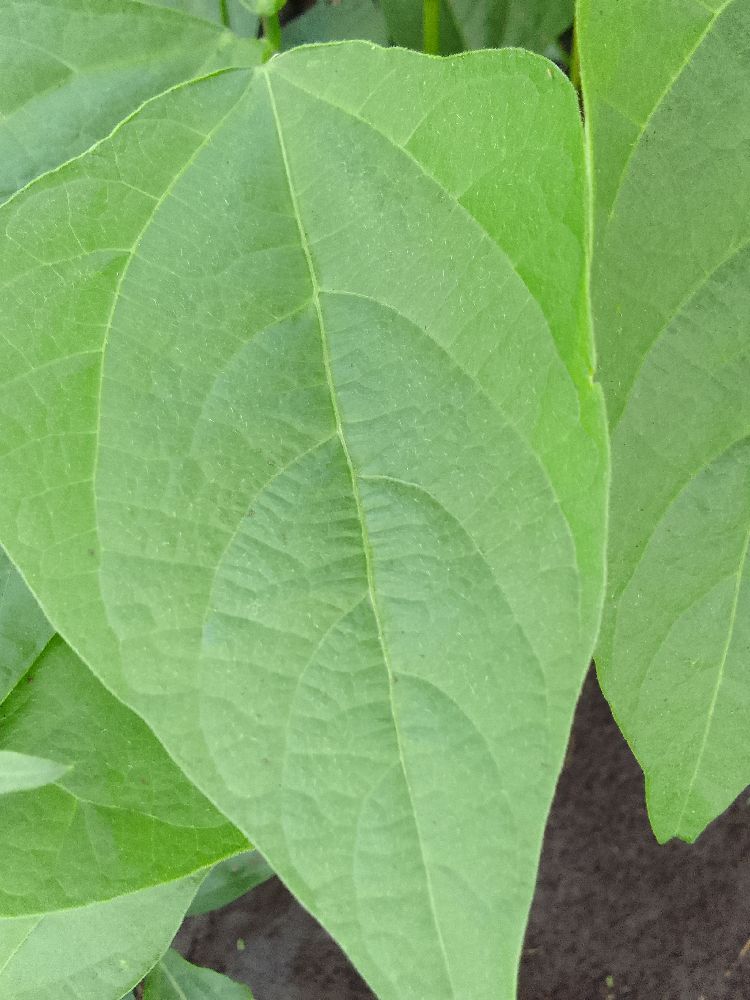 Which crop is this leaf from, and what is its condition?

common bean, healthy
